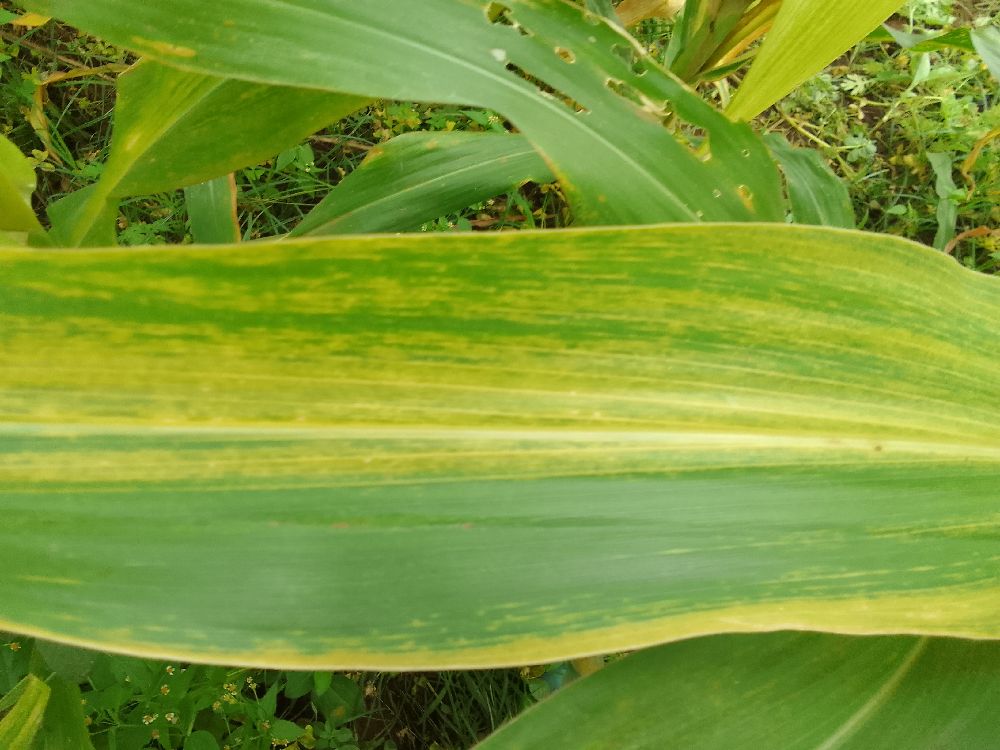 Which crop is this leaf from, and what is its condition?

maize, maize lethal necrosis
